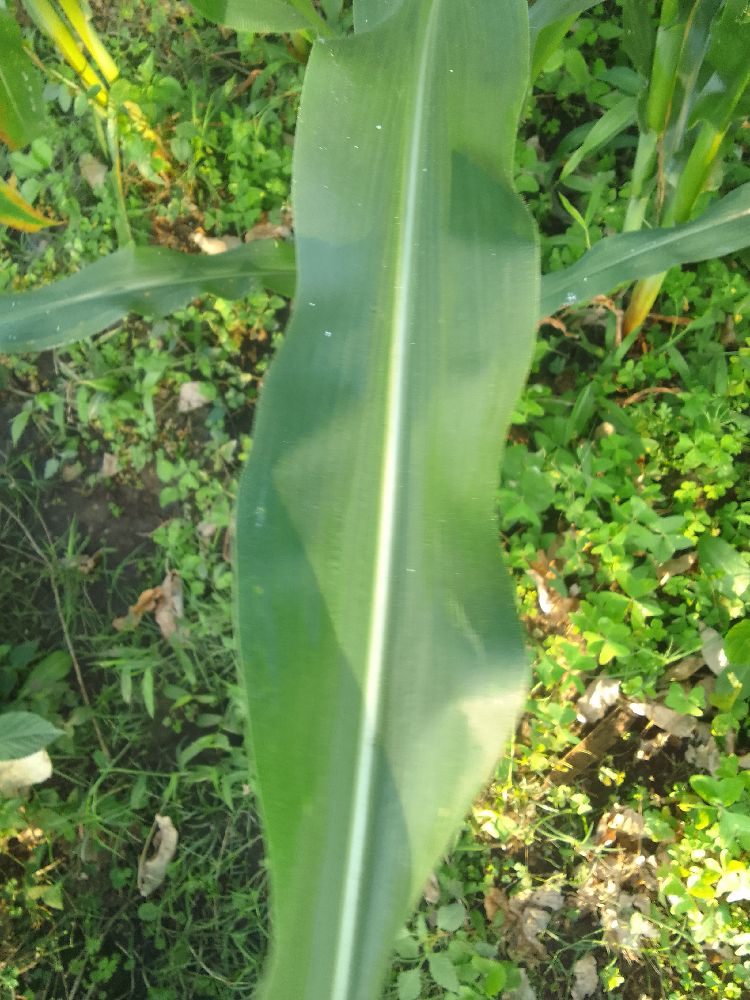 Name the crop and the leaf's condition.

maize, healthy
